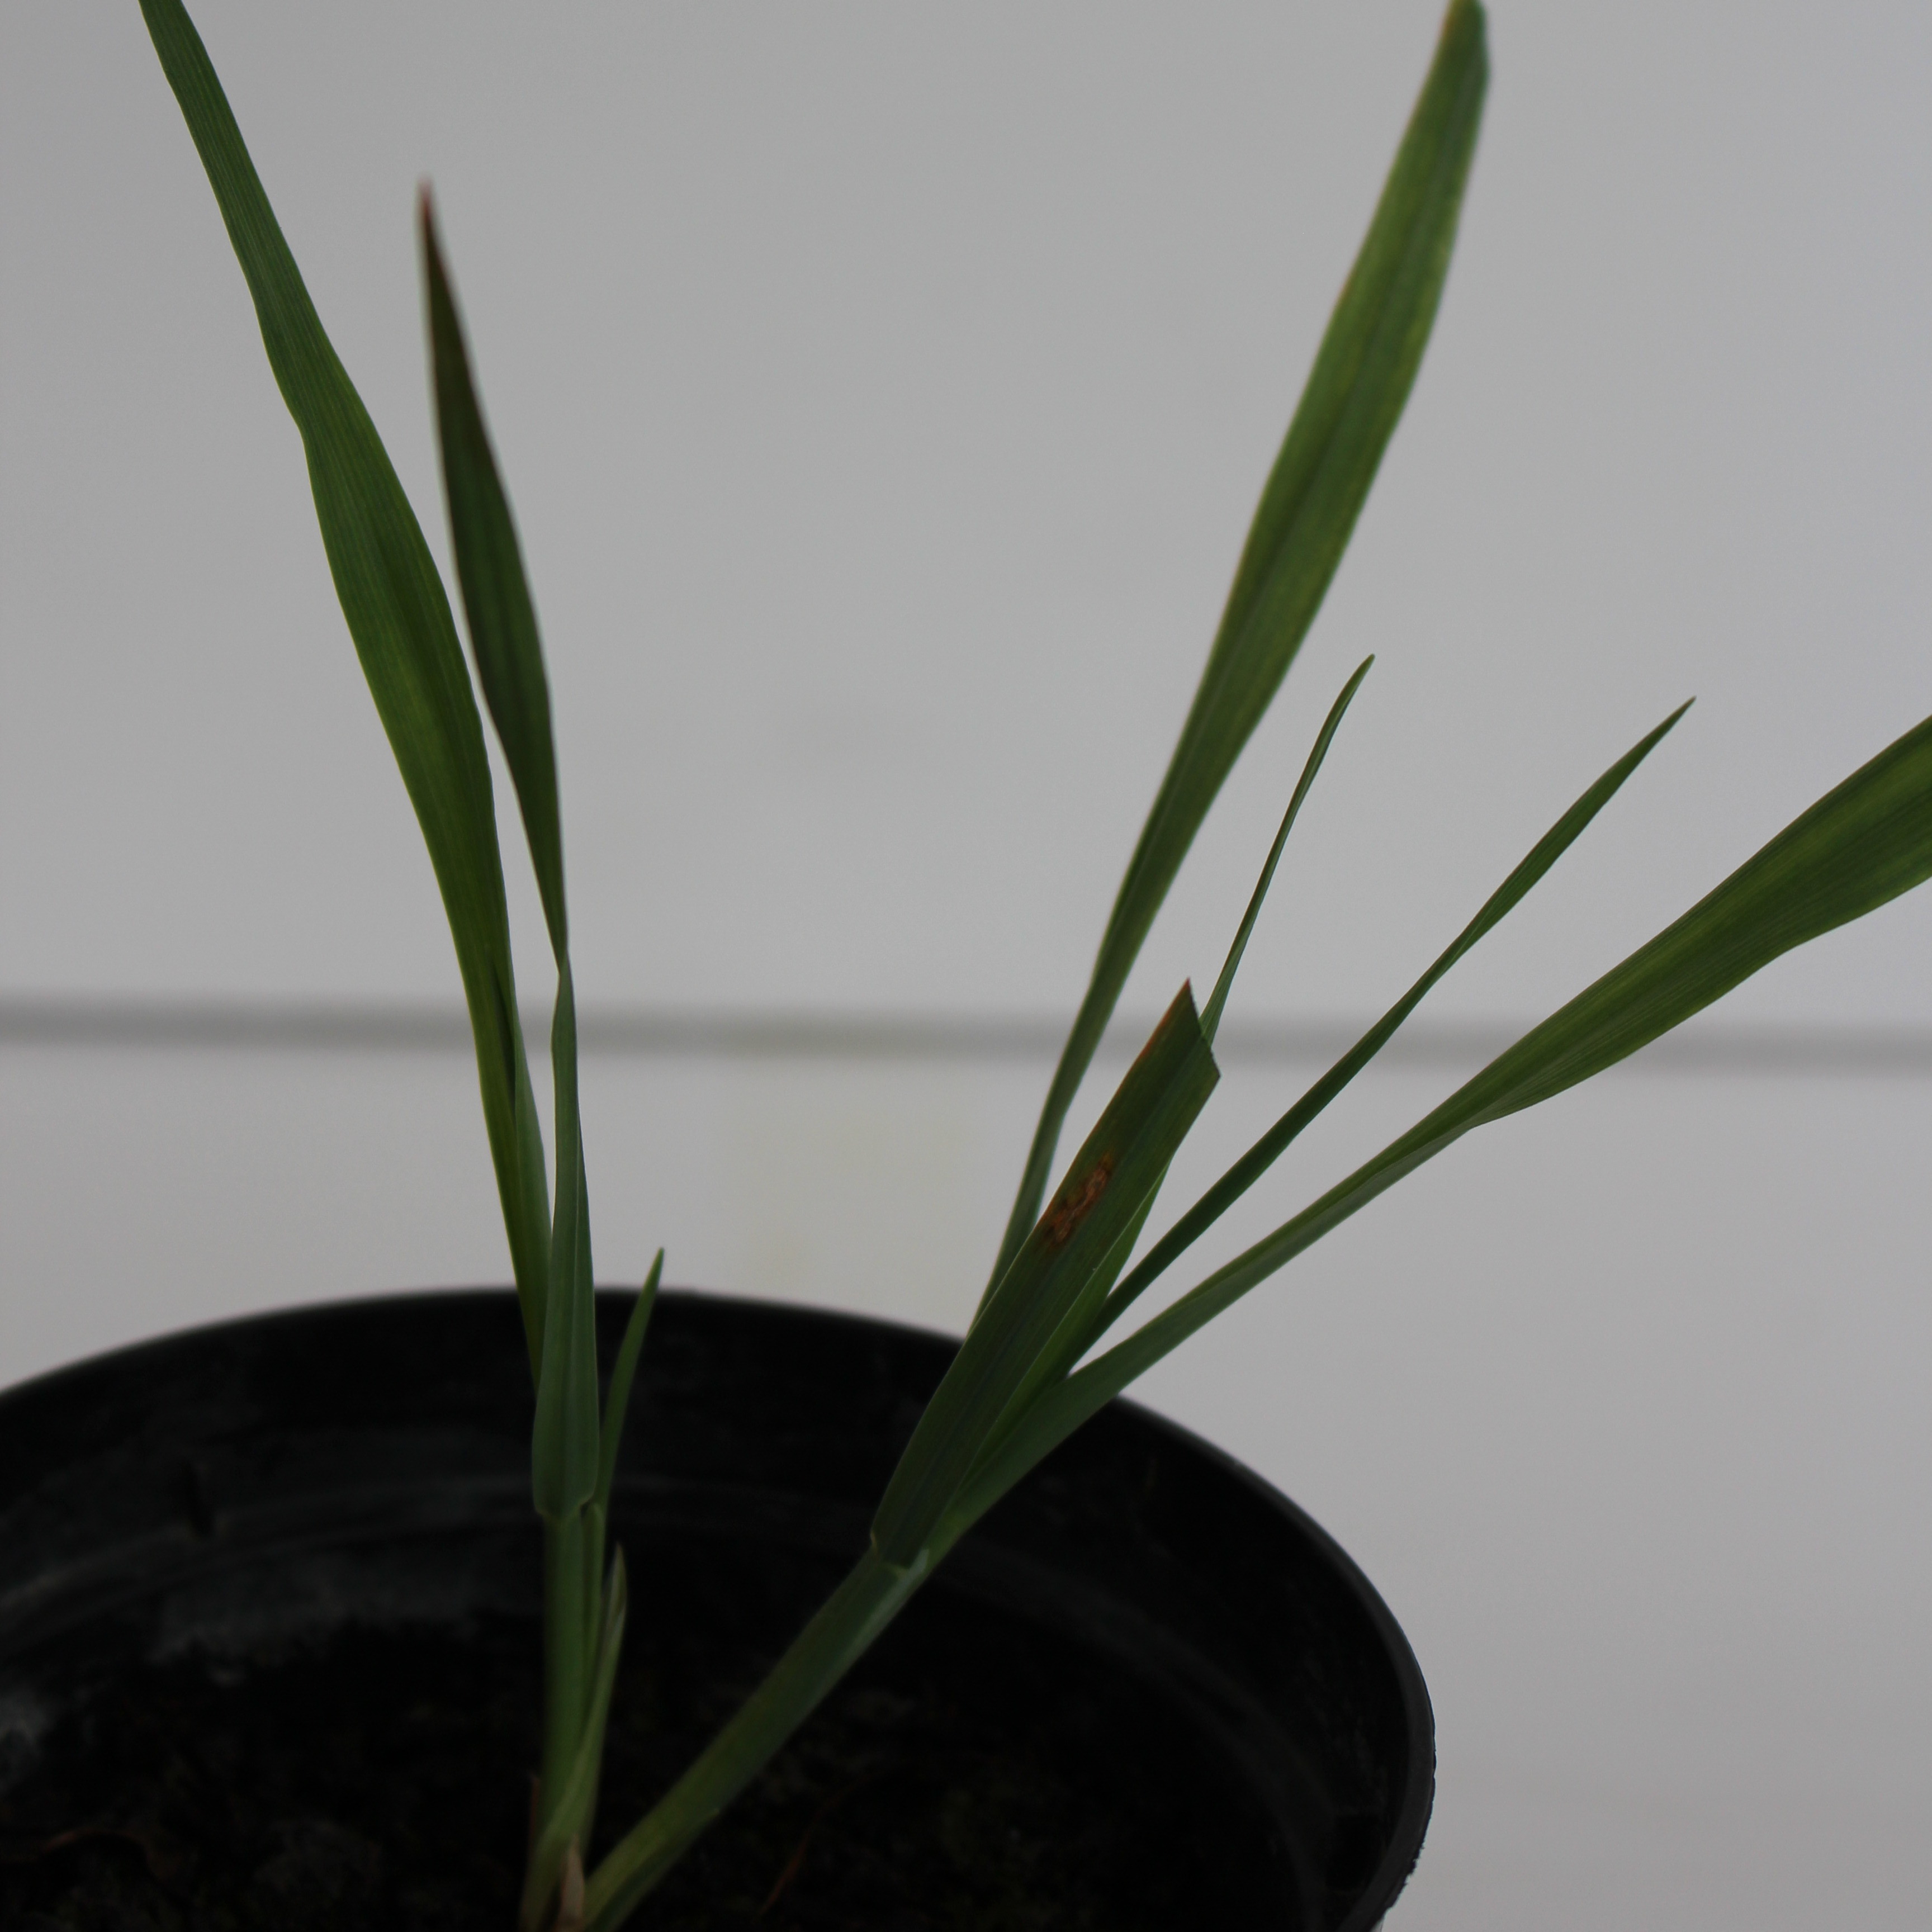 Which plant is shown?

Avena sterilis
